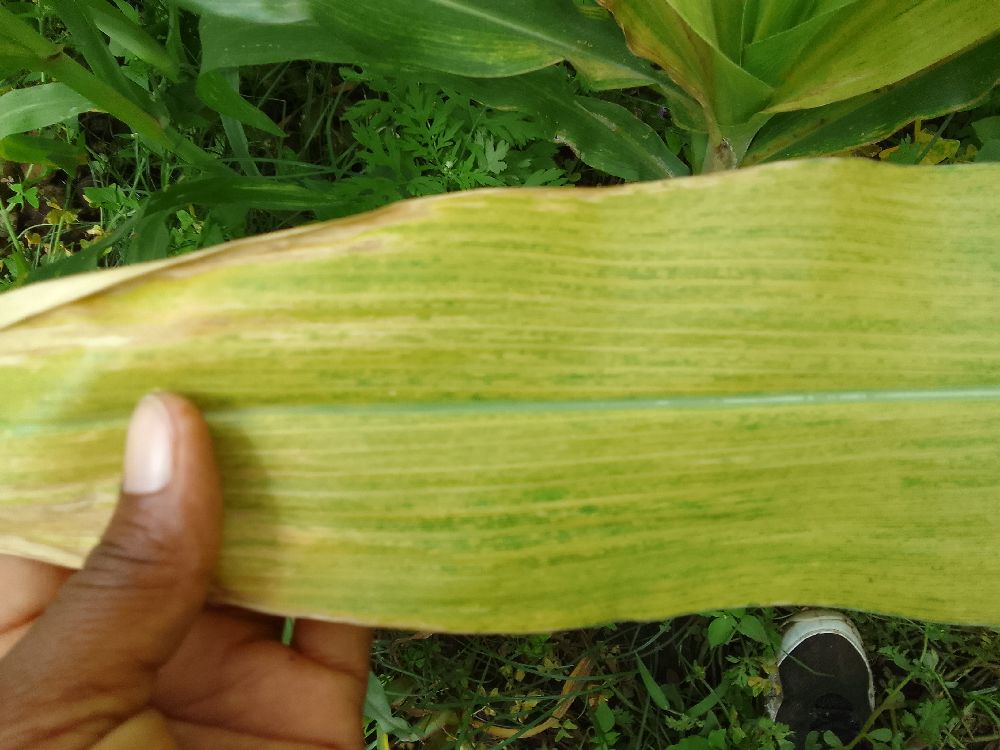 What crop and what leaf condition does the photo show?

maize, maize lethal necrosis
